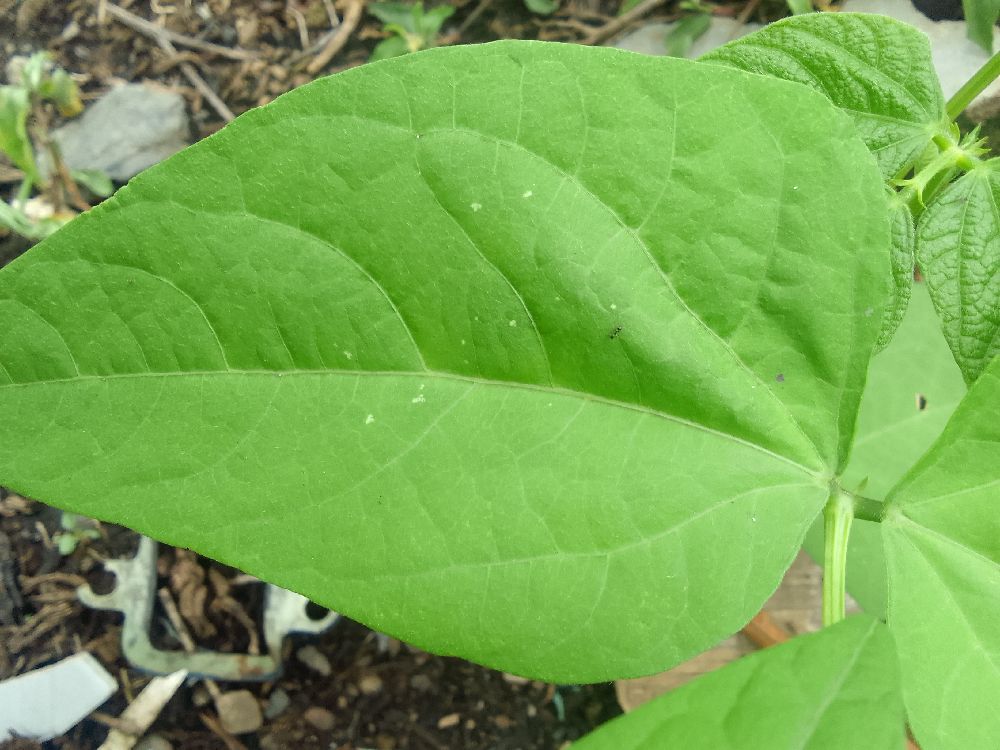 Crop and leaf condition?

common bean, healthy
